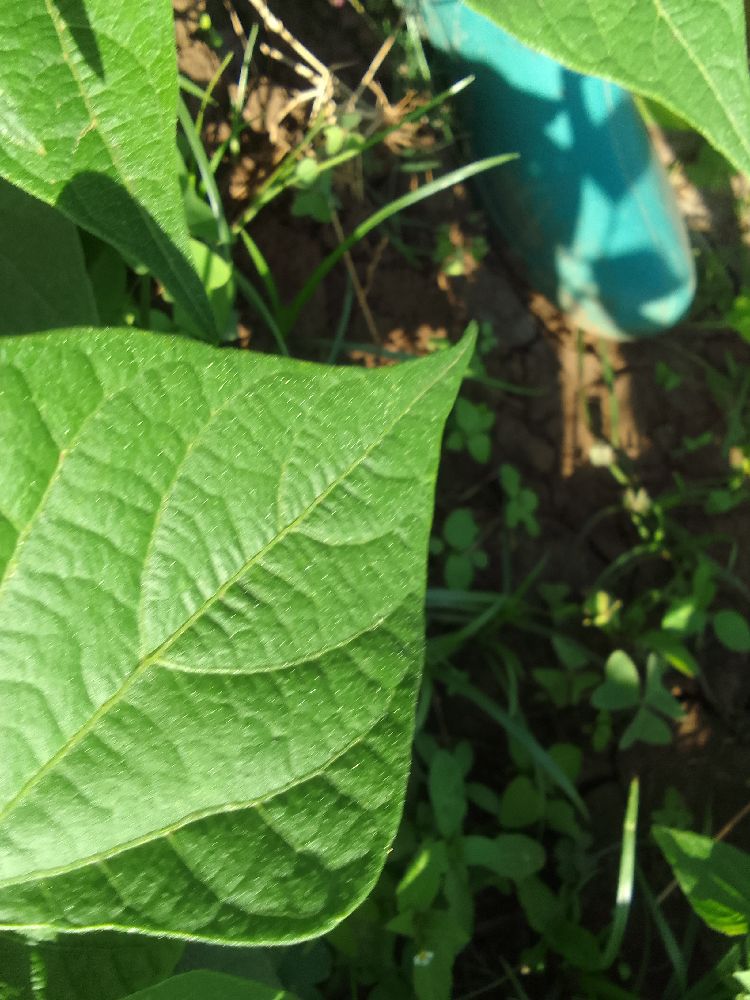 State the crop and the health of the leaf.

common bean, healthy
